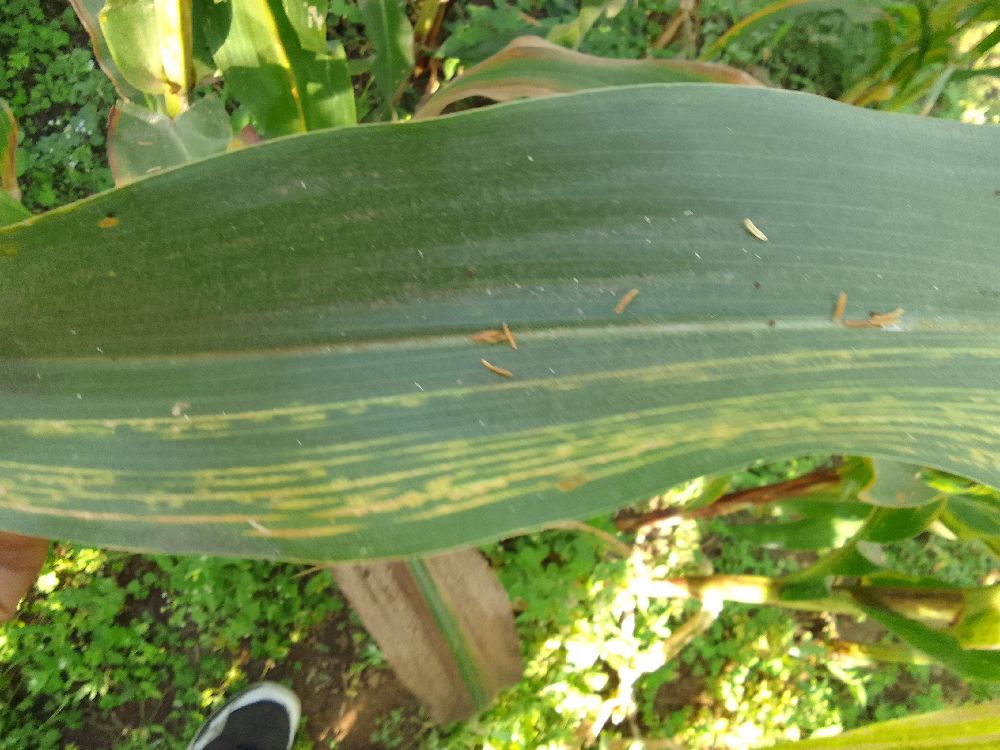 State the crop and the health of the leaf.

maize, maize lethal necrosis
